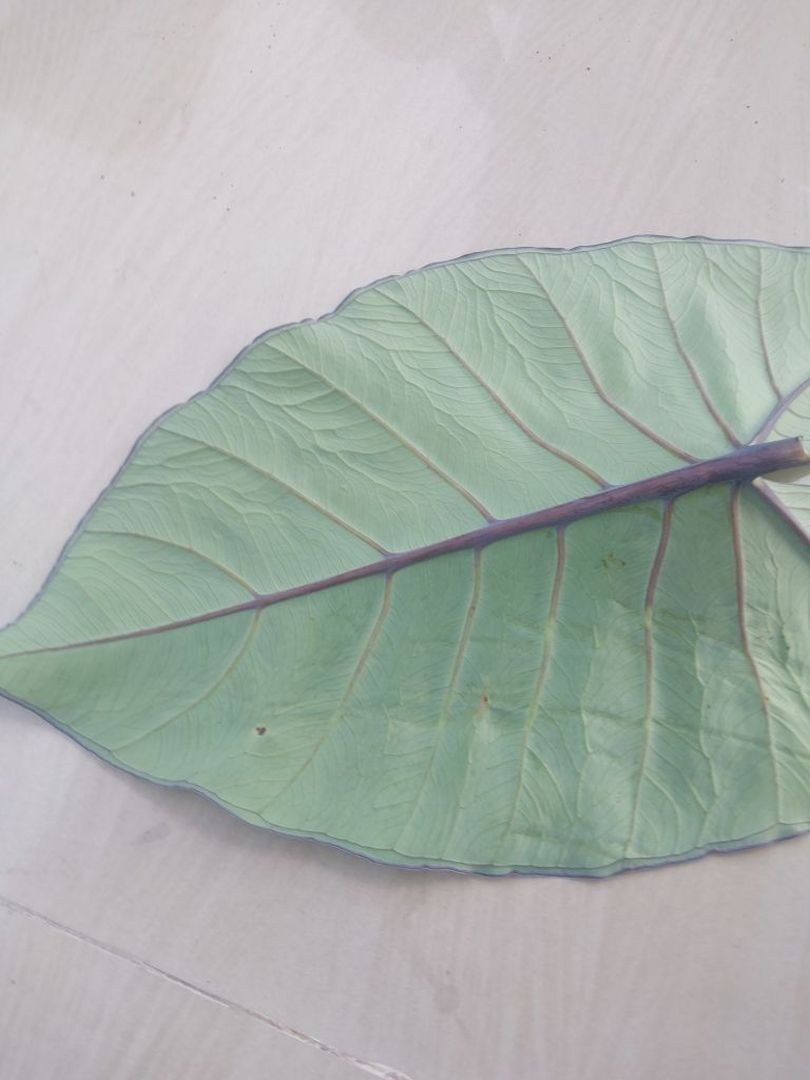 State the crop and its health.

taro, healthy
